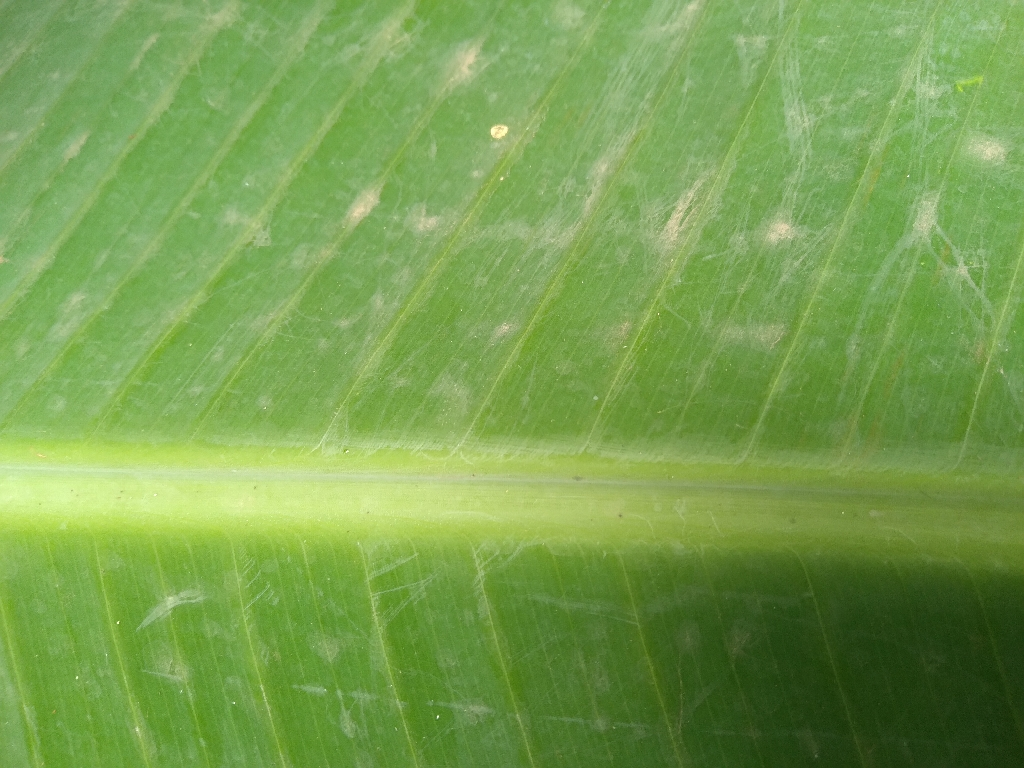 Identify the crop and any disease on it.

banana, healthy
